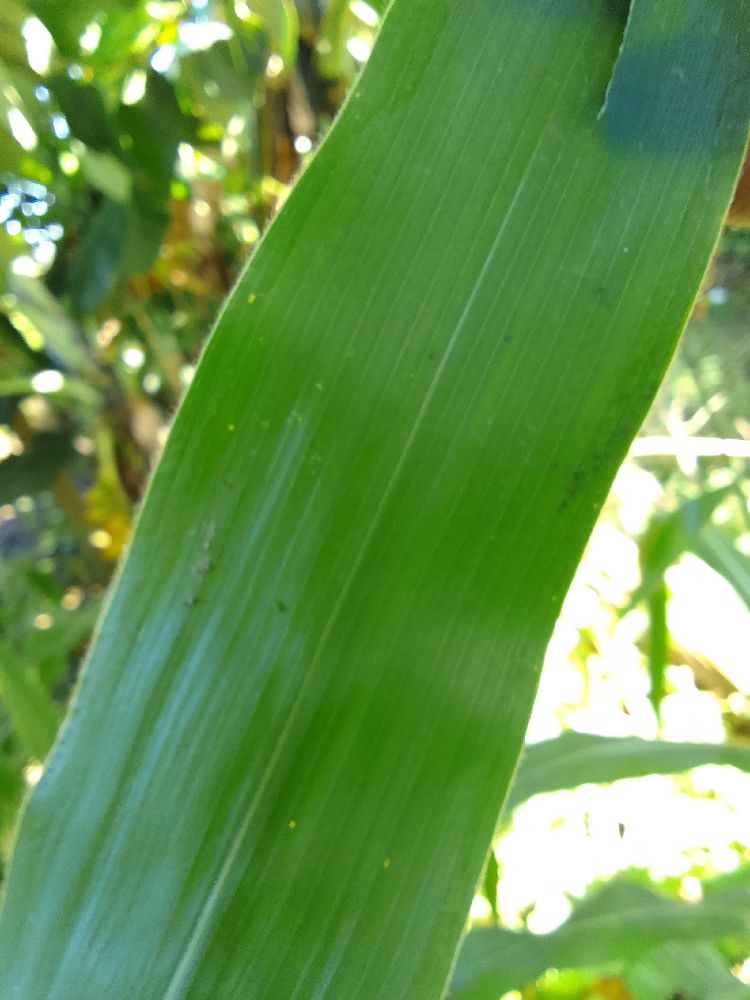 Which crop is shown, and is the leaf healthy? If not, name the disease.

maize, healthy
